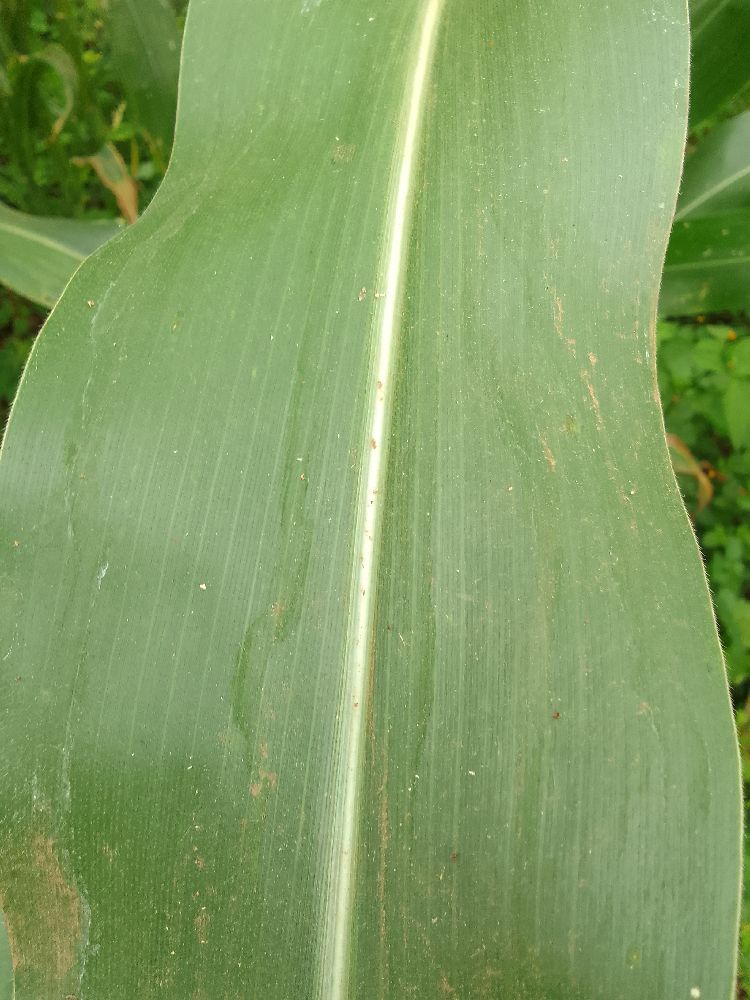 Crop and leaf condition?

maize, healthy
